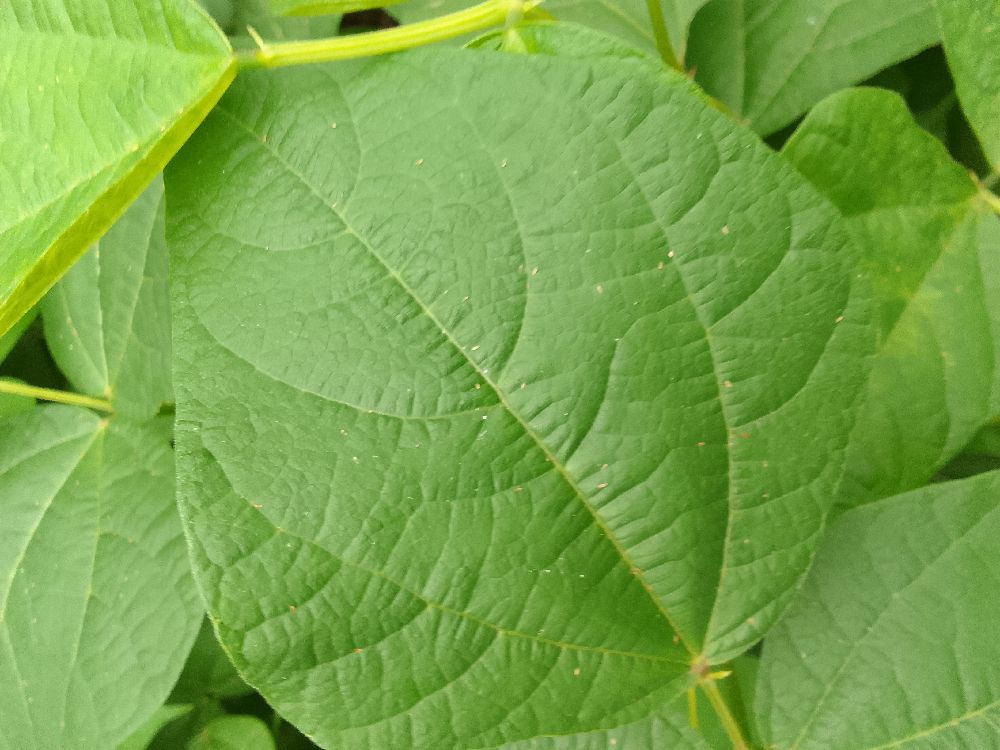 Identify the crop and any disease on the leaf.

common bean, healthy
